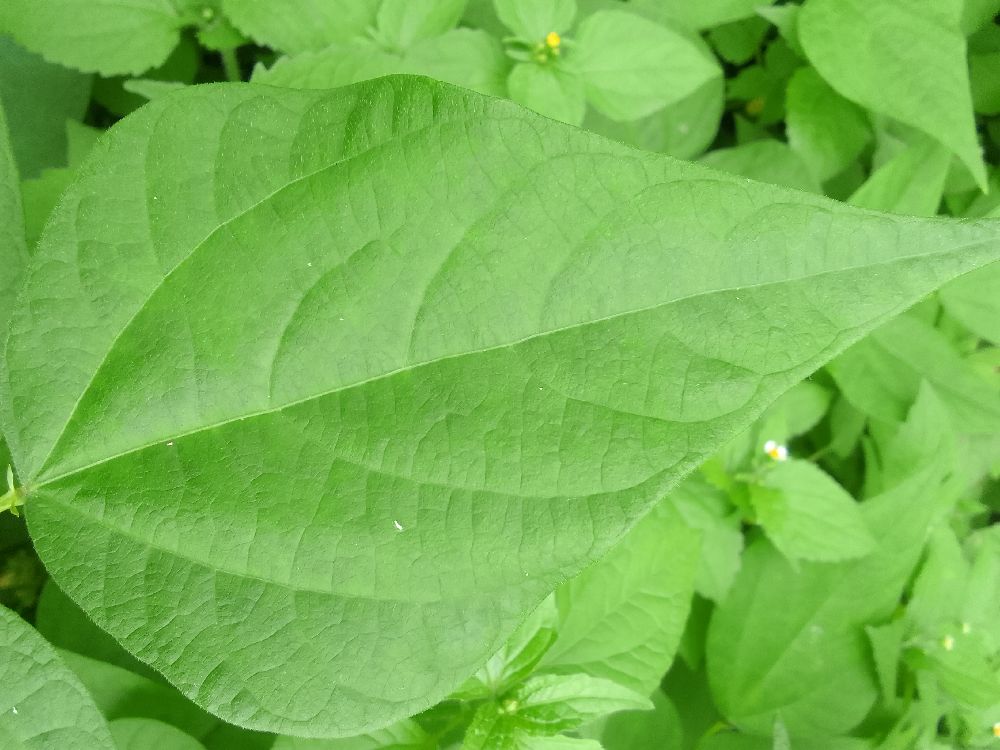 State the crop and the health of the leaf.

common bean, healthy
